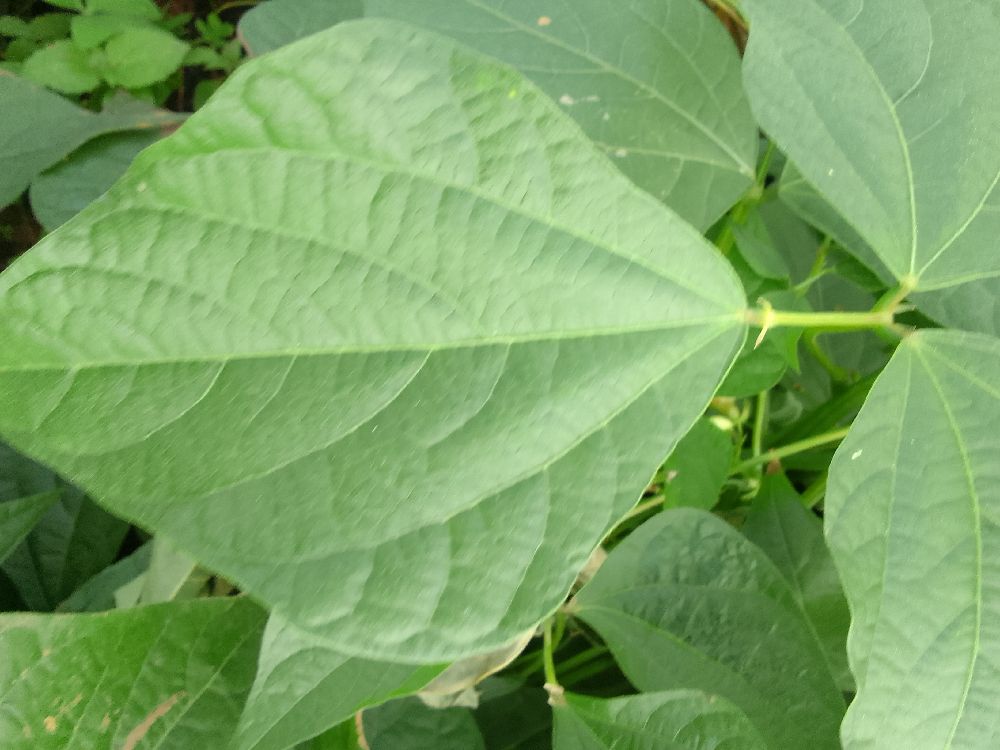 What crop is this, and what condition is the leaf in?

common bean, healthy
